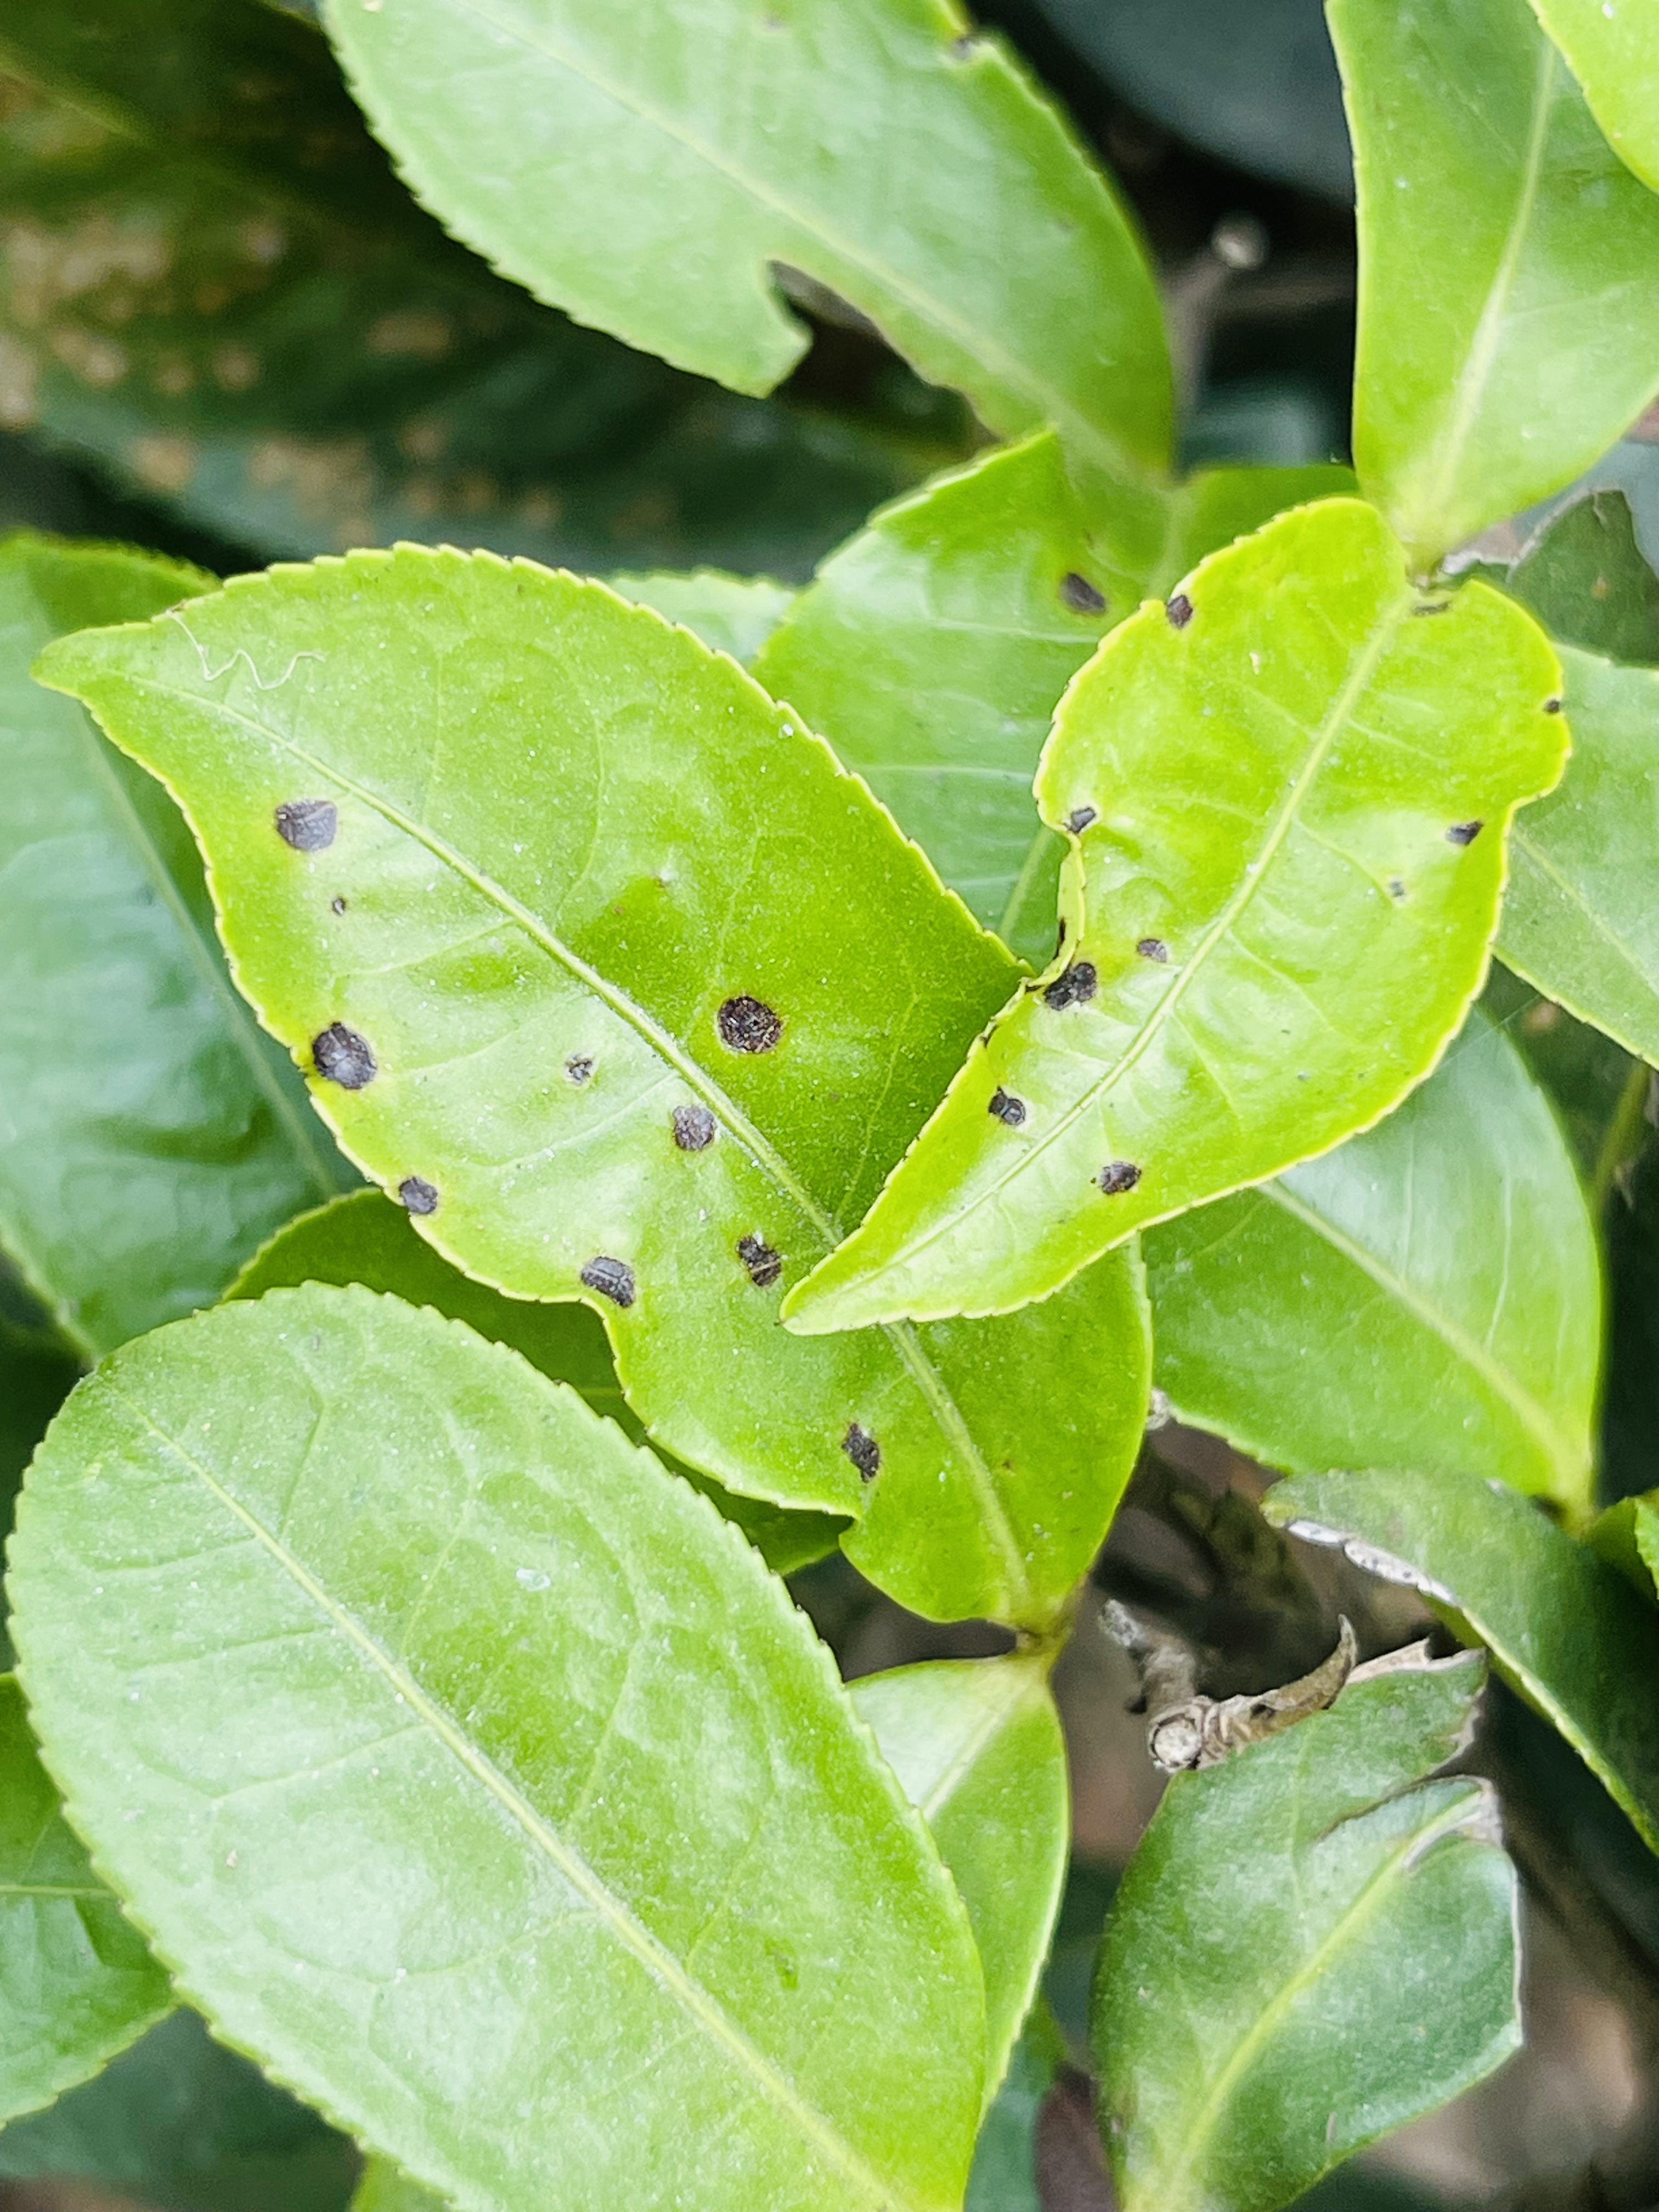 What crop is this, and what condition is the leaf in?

tea, helopeltis
